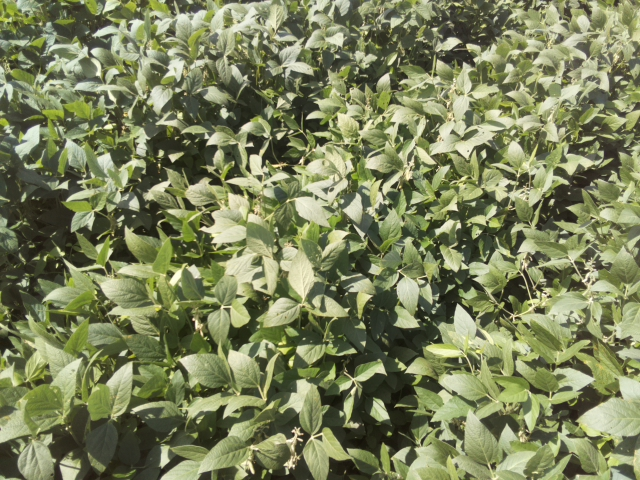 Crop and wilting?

soybean, leaflets folding inward at secondary pulvinus with no turgor loss in leaflets or petioles
